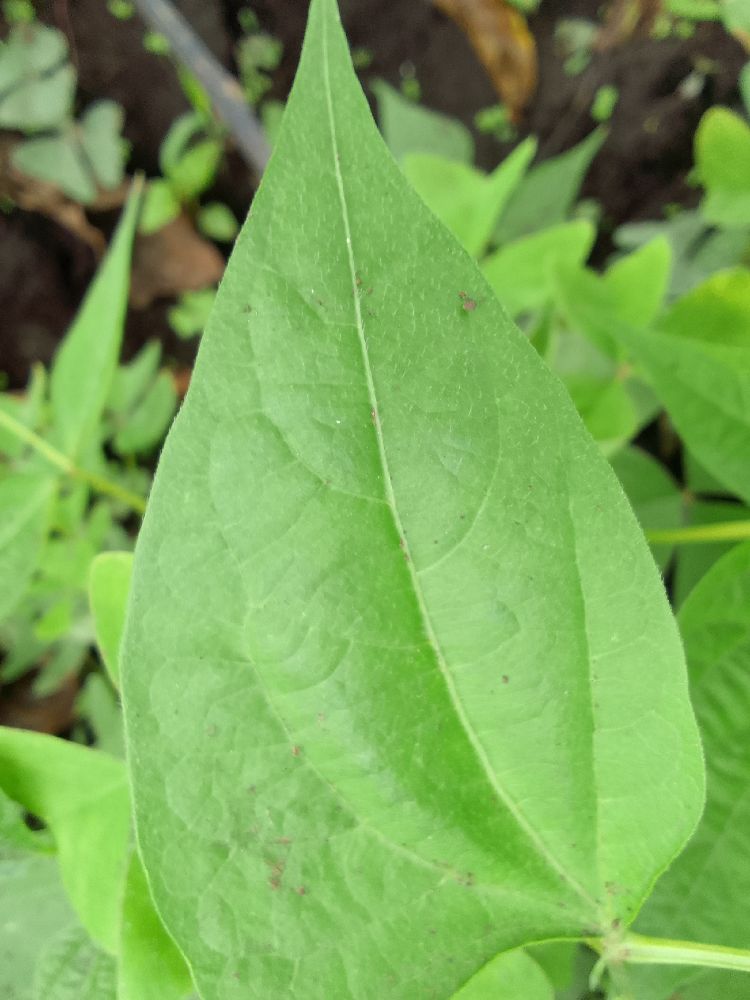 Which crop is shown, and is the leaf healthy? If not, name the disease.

common bean, healthy
